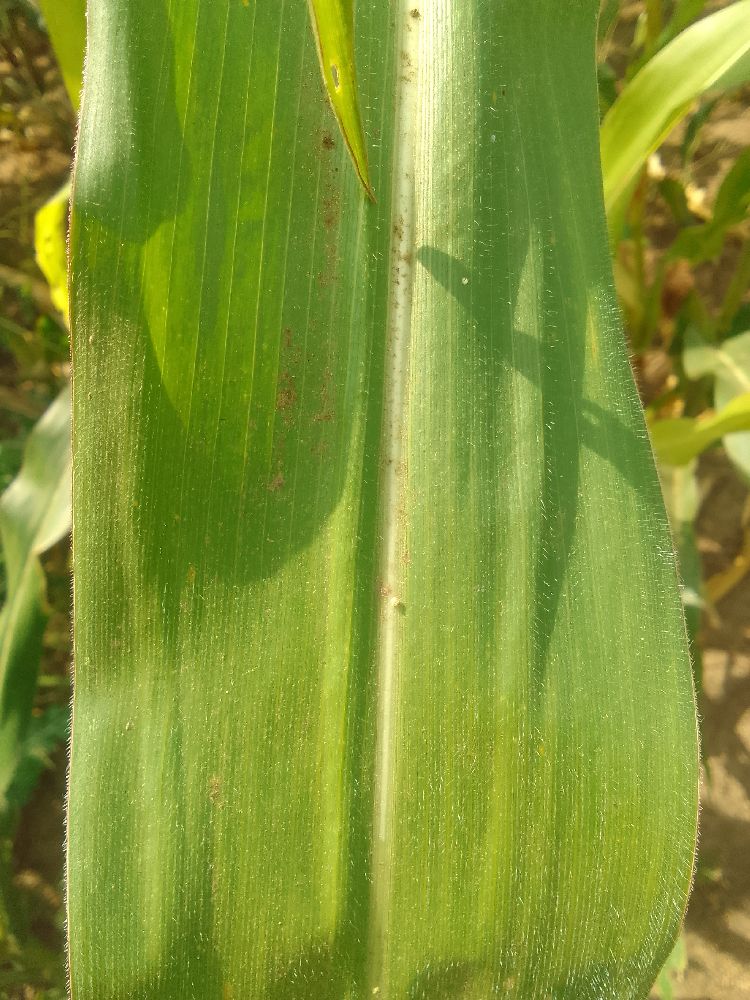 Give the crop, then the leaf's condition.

maize, healthy
